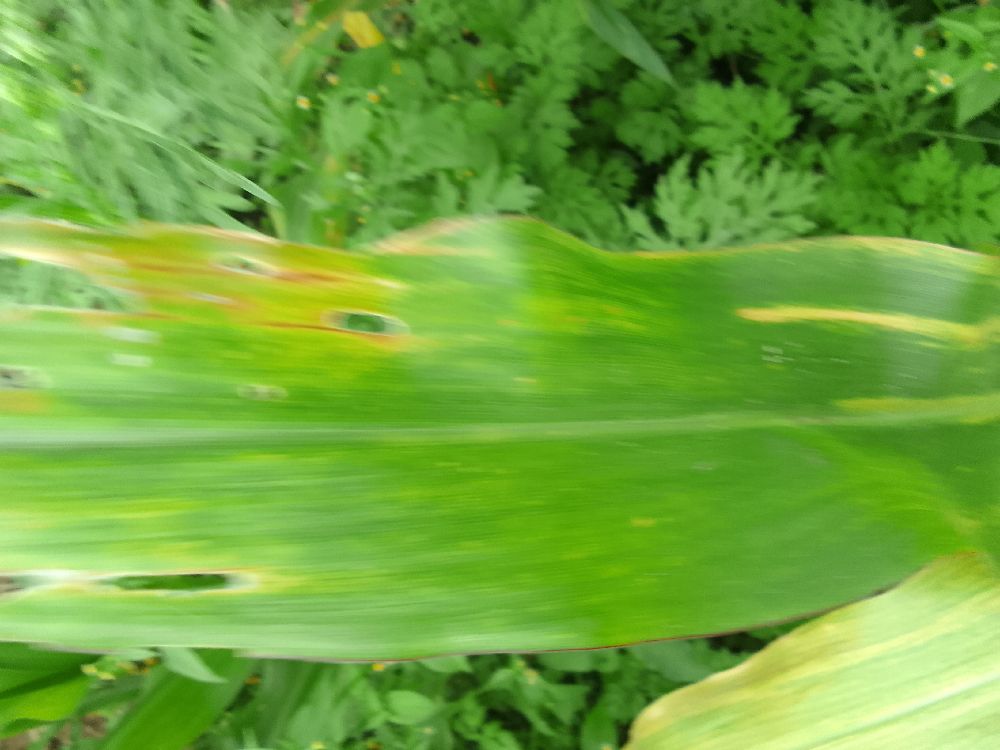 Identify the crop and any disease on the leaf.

maize, maize lethal necrosis
